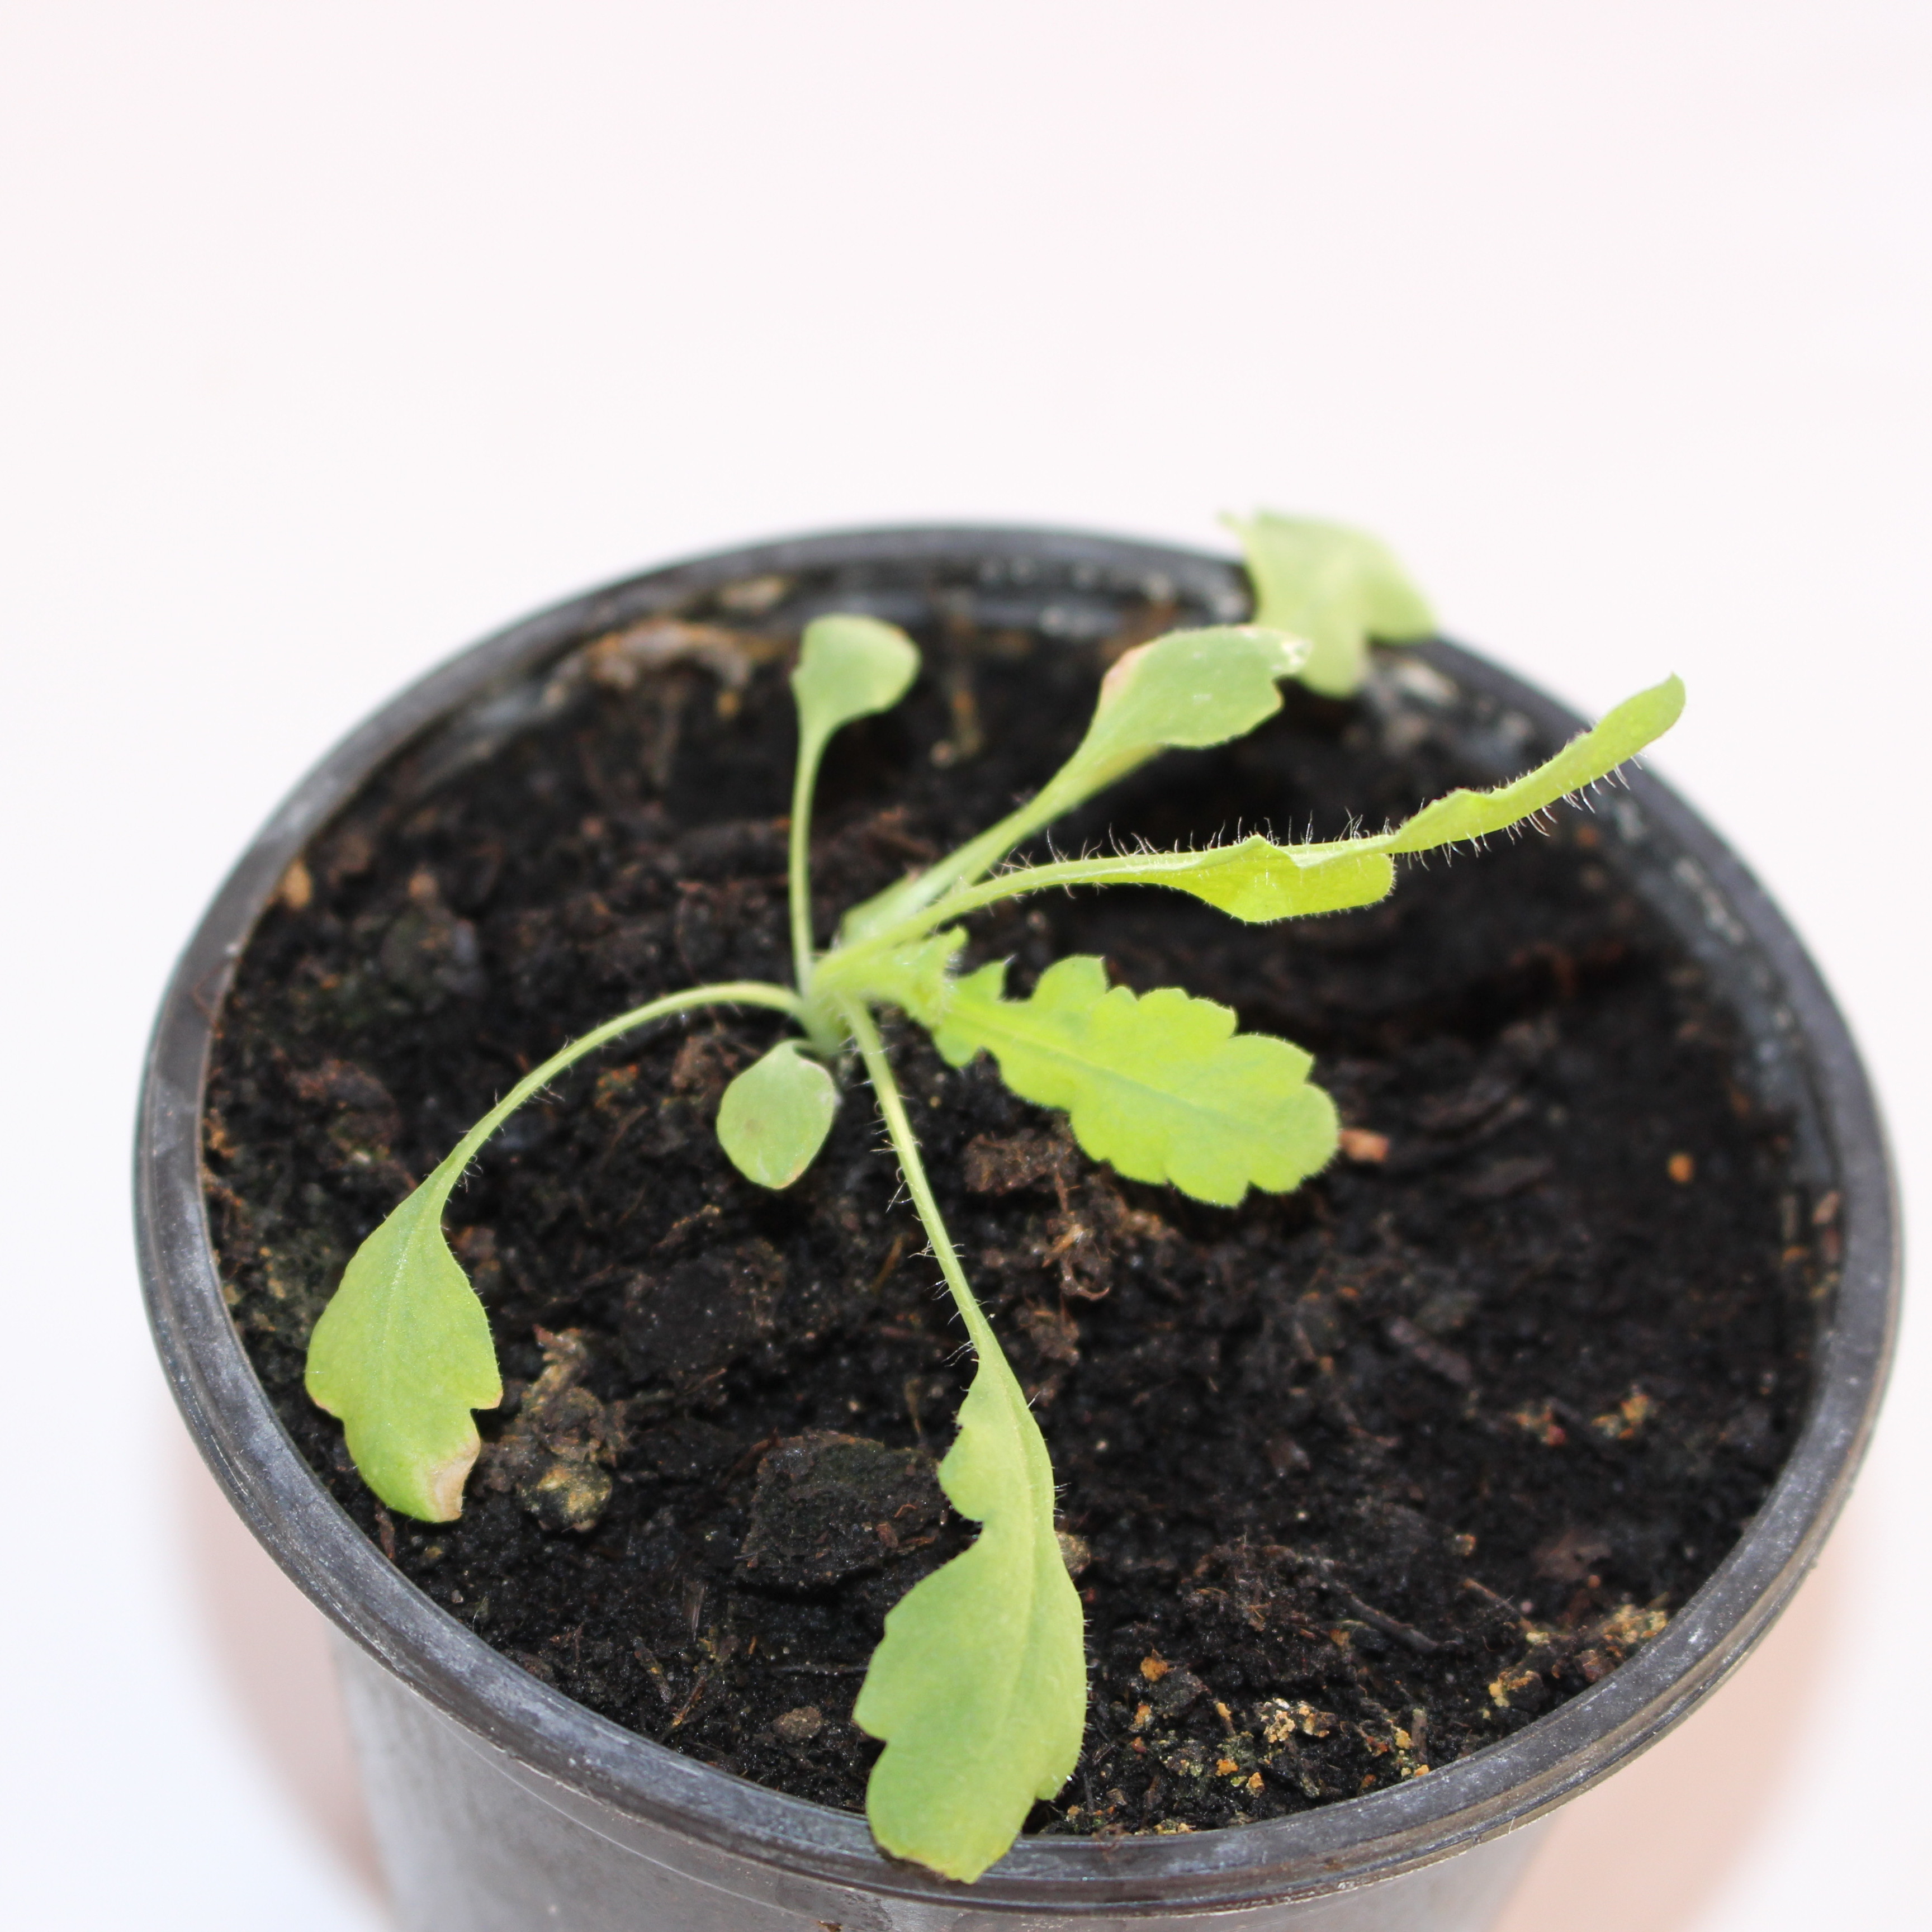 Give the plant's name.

Papaver rhoeas
